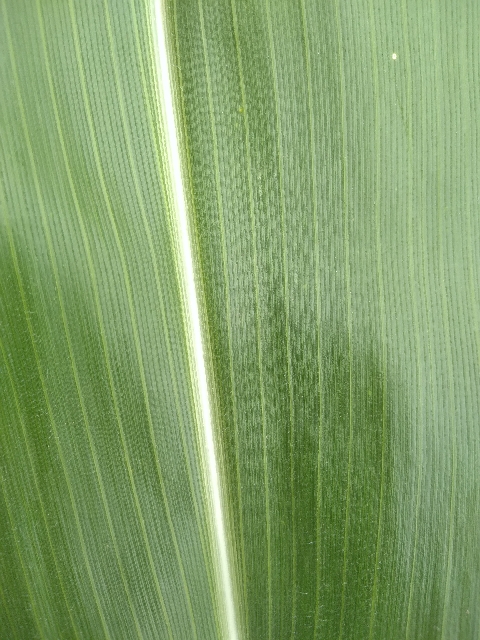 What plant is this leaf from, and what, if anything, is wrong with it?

maize, healthy
